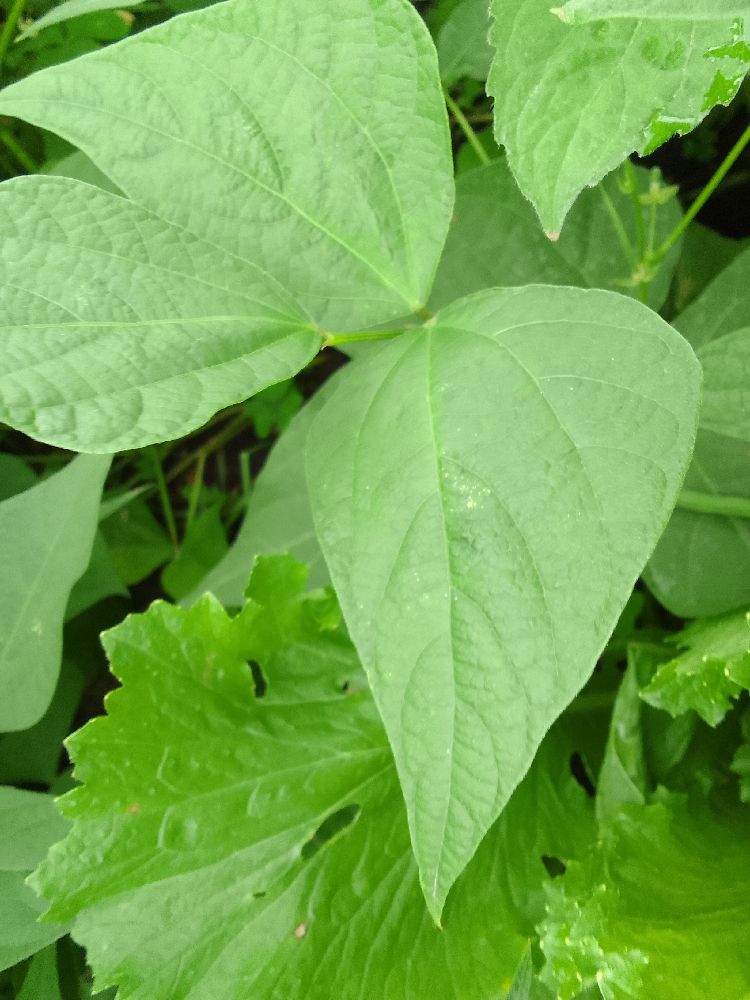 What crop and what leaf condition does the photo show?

common bean, healthy
